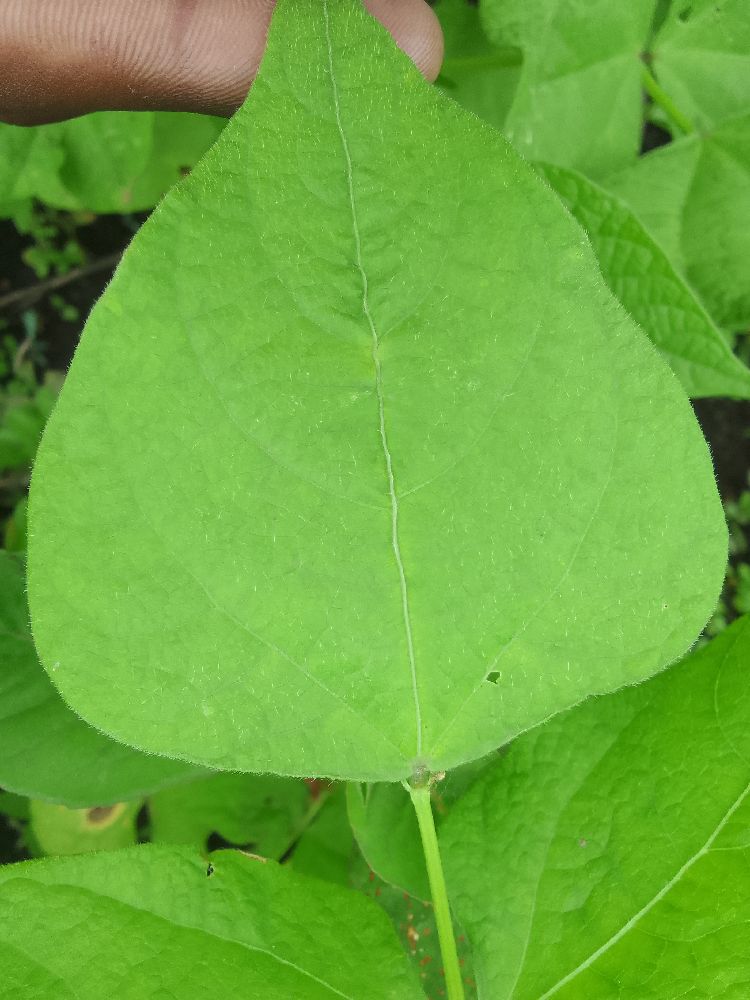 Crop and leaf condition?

common bean, healthy
